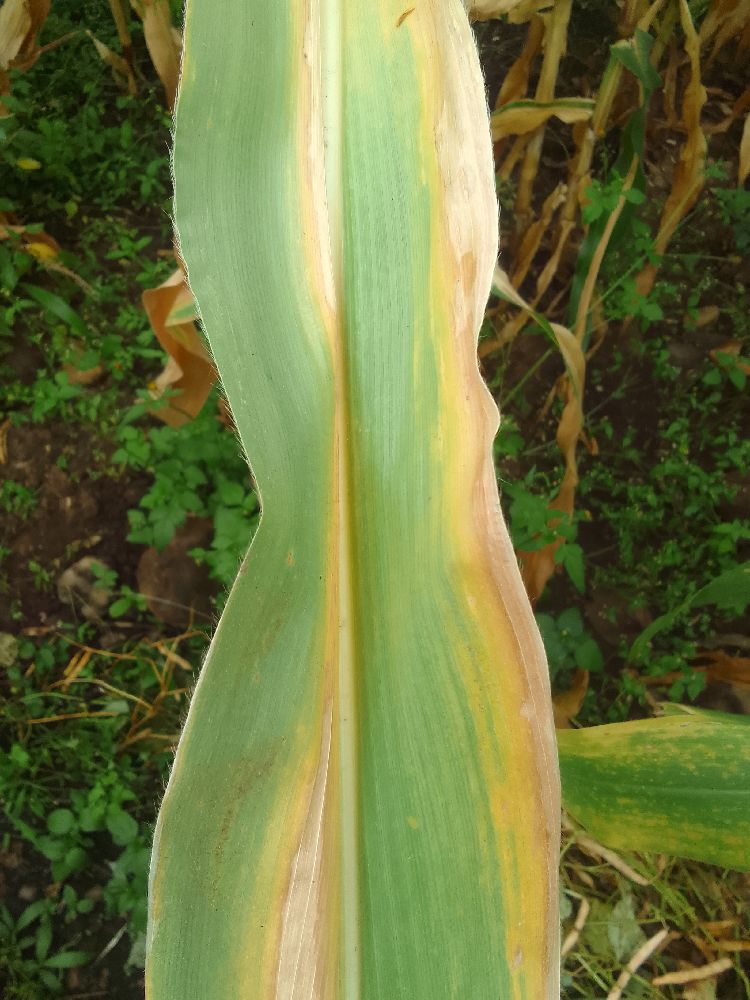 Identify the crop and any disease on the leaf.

maize, maize lethal necrosis
